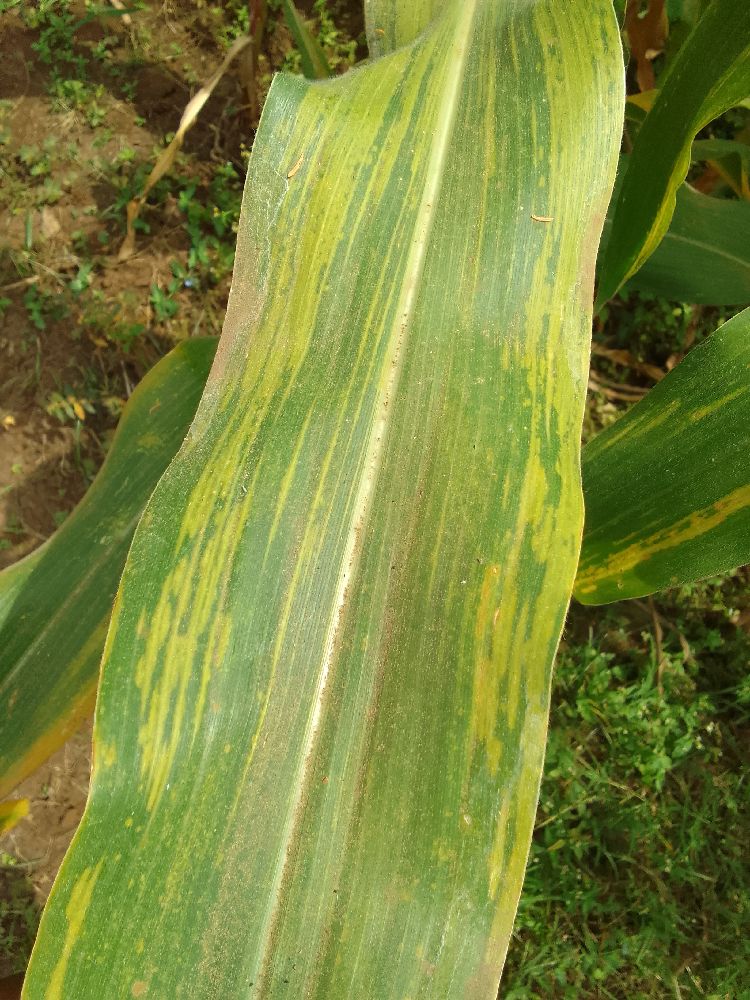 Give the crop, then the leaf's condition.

maize, maize lethal necrosis
